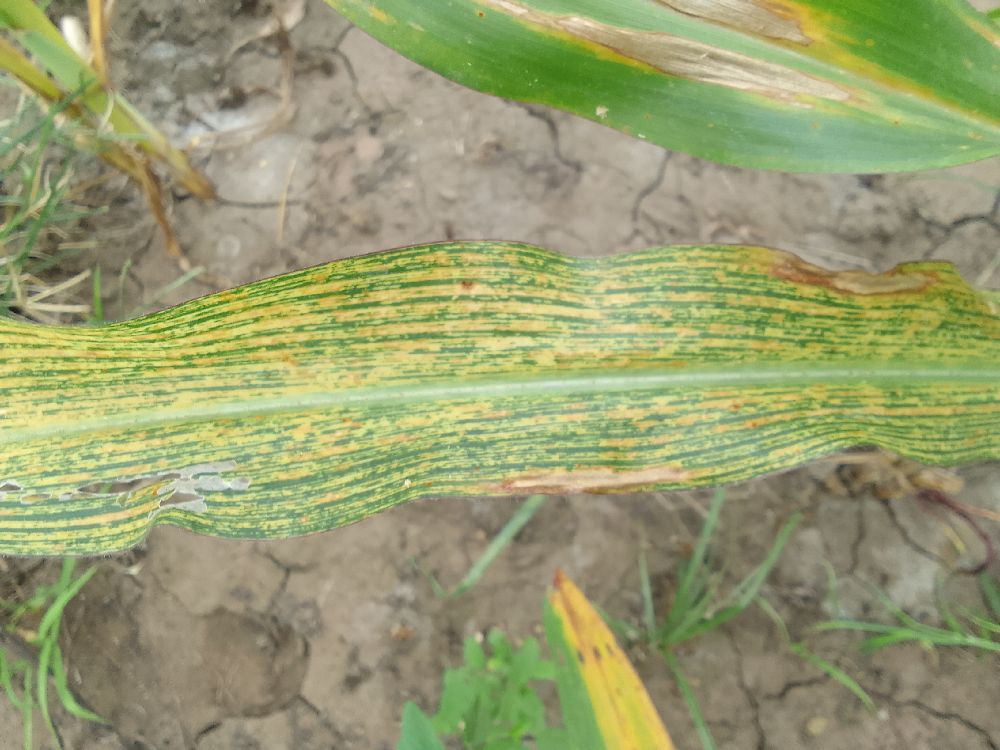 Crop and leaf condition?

maize, maize streak virus
